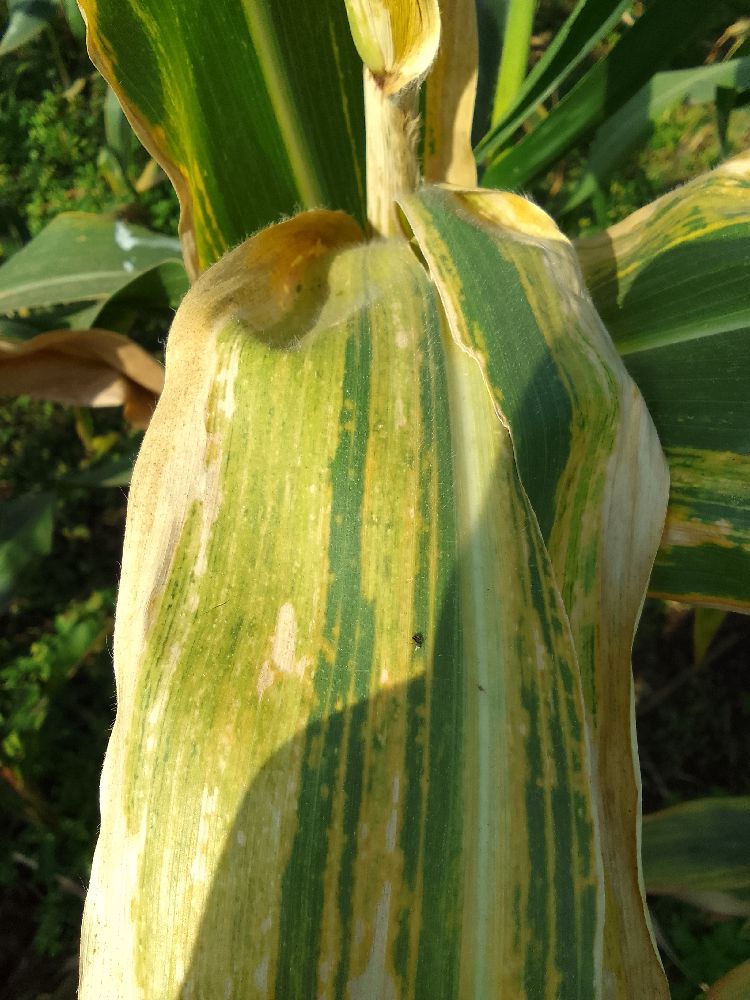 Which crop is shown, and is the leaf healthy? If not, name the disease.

maize, maize lethal necrosis
